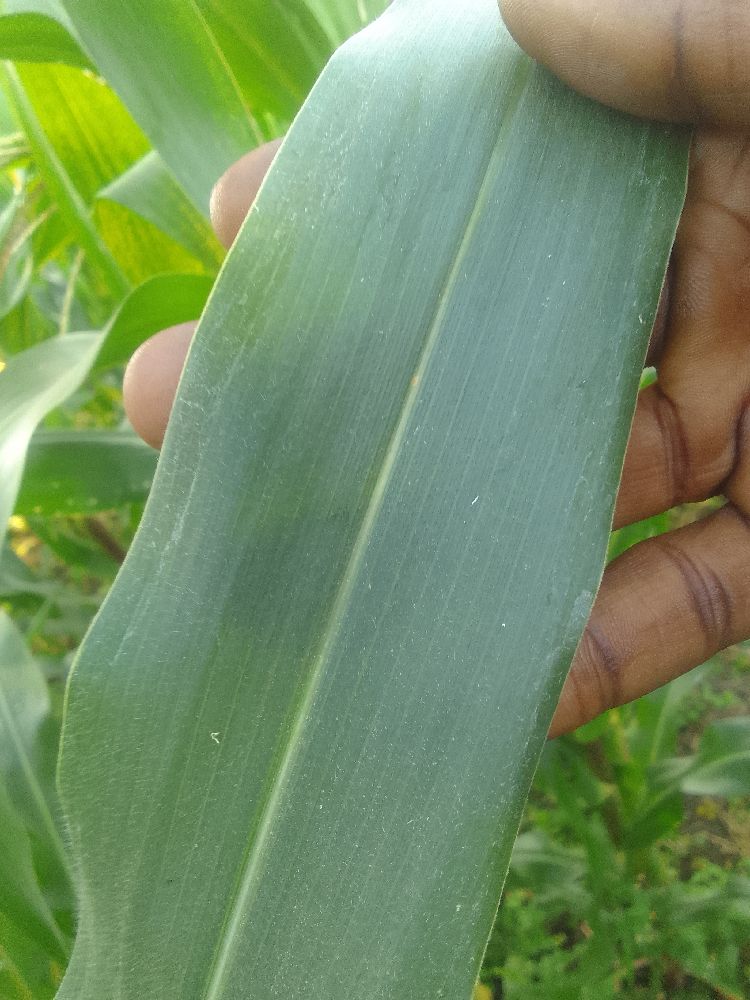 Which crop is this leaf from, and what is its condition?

maize, healthy
